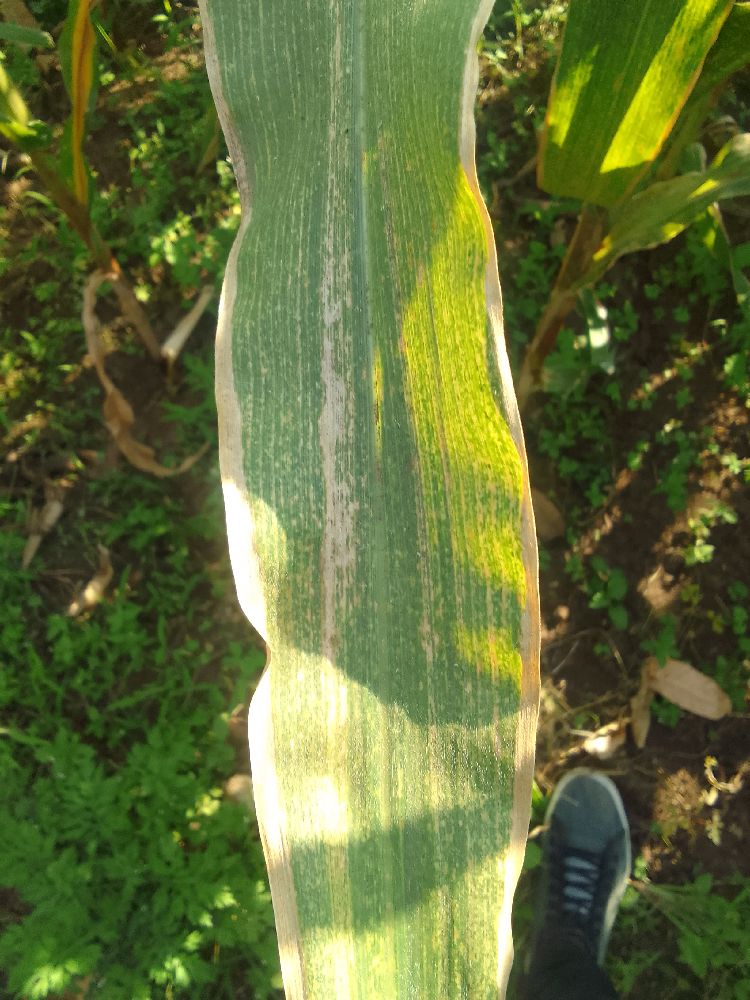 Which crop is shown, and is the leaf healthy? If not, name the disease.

maize, maize lethal necrosis
